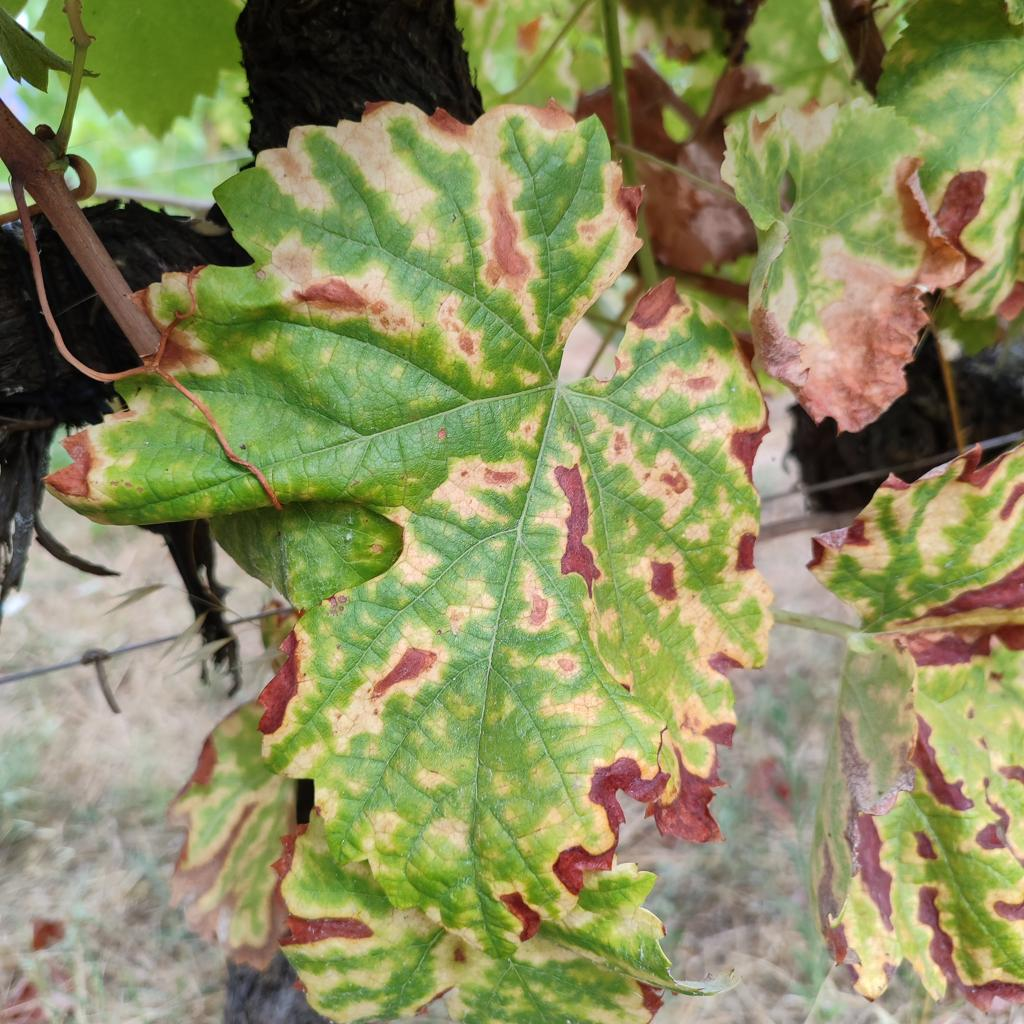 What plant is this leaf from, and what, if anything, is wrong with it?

grapevine, esca complex
